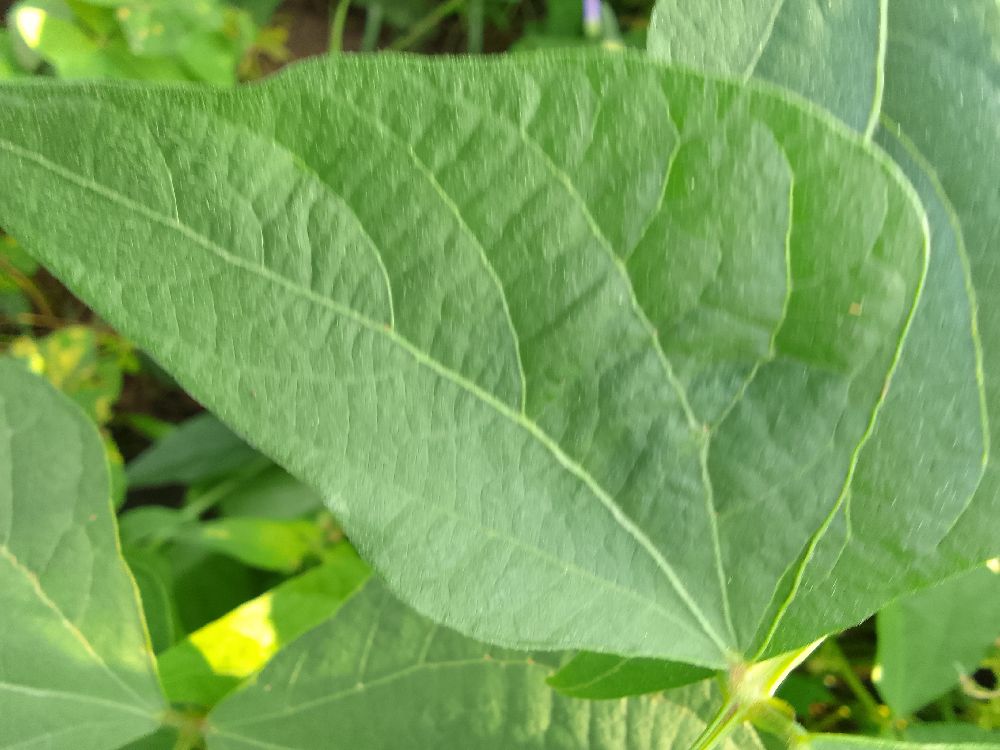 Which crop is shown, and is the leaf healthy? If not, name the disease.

common bean, healthy
